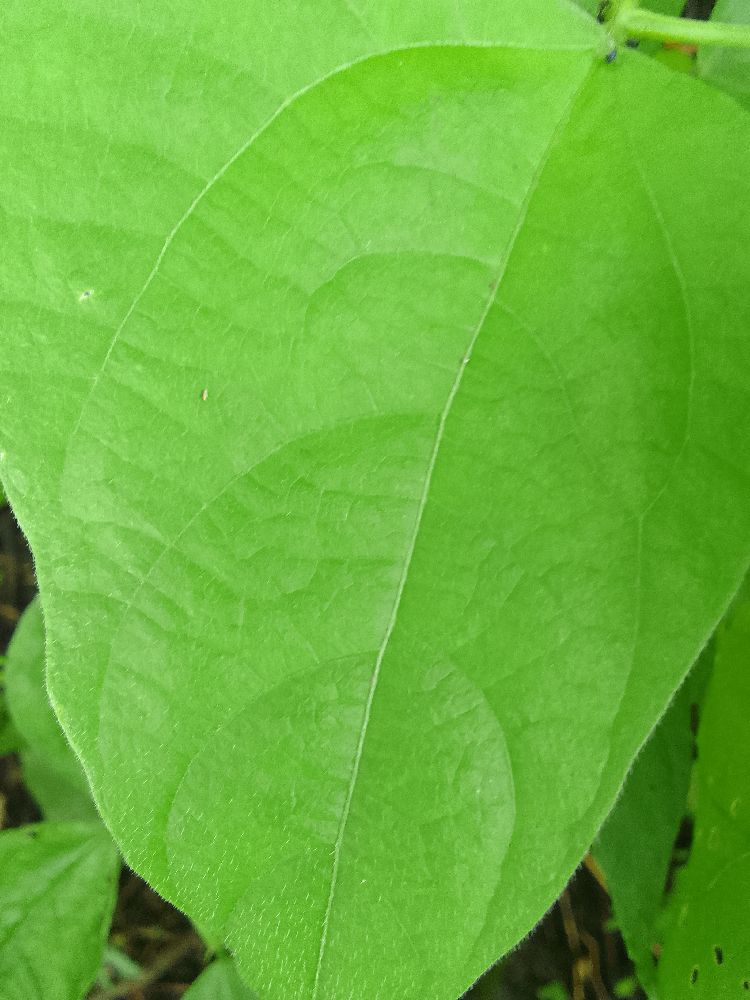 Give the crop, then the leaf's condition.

common bean, healthy
